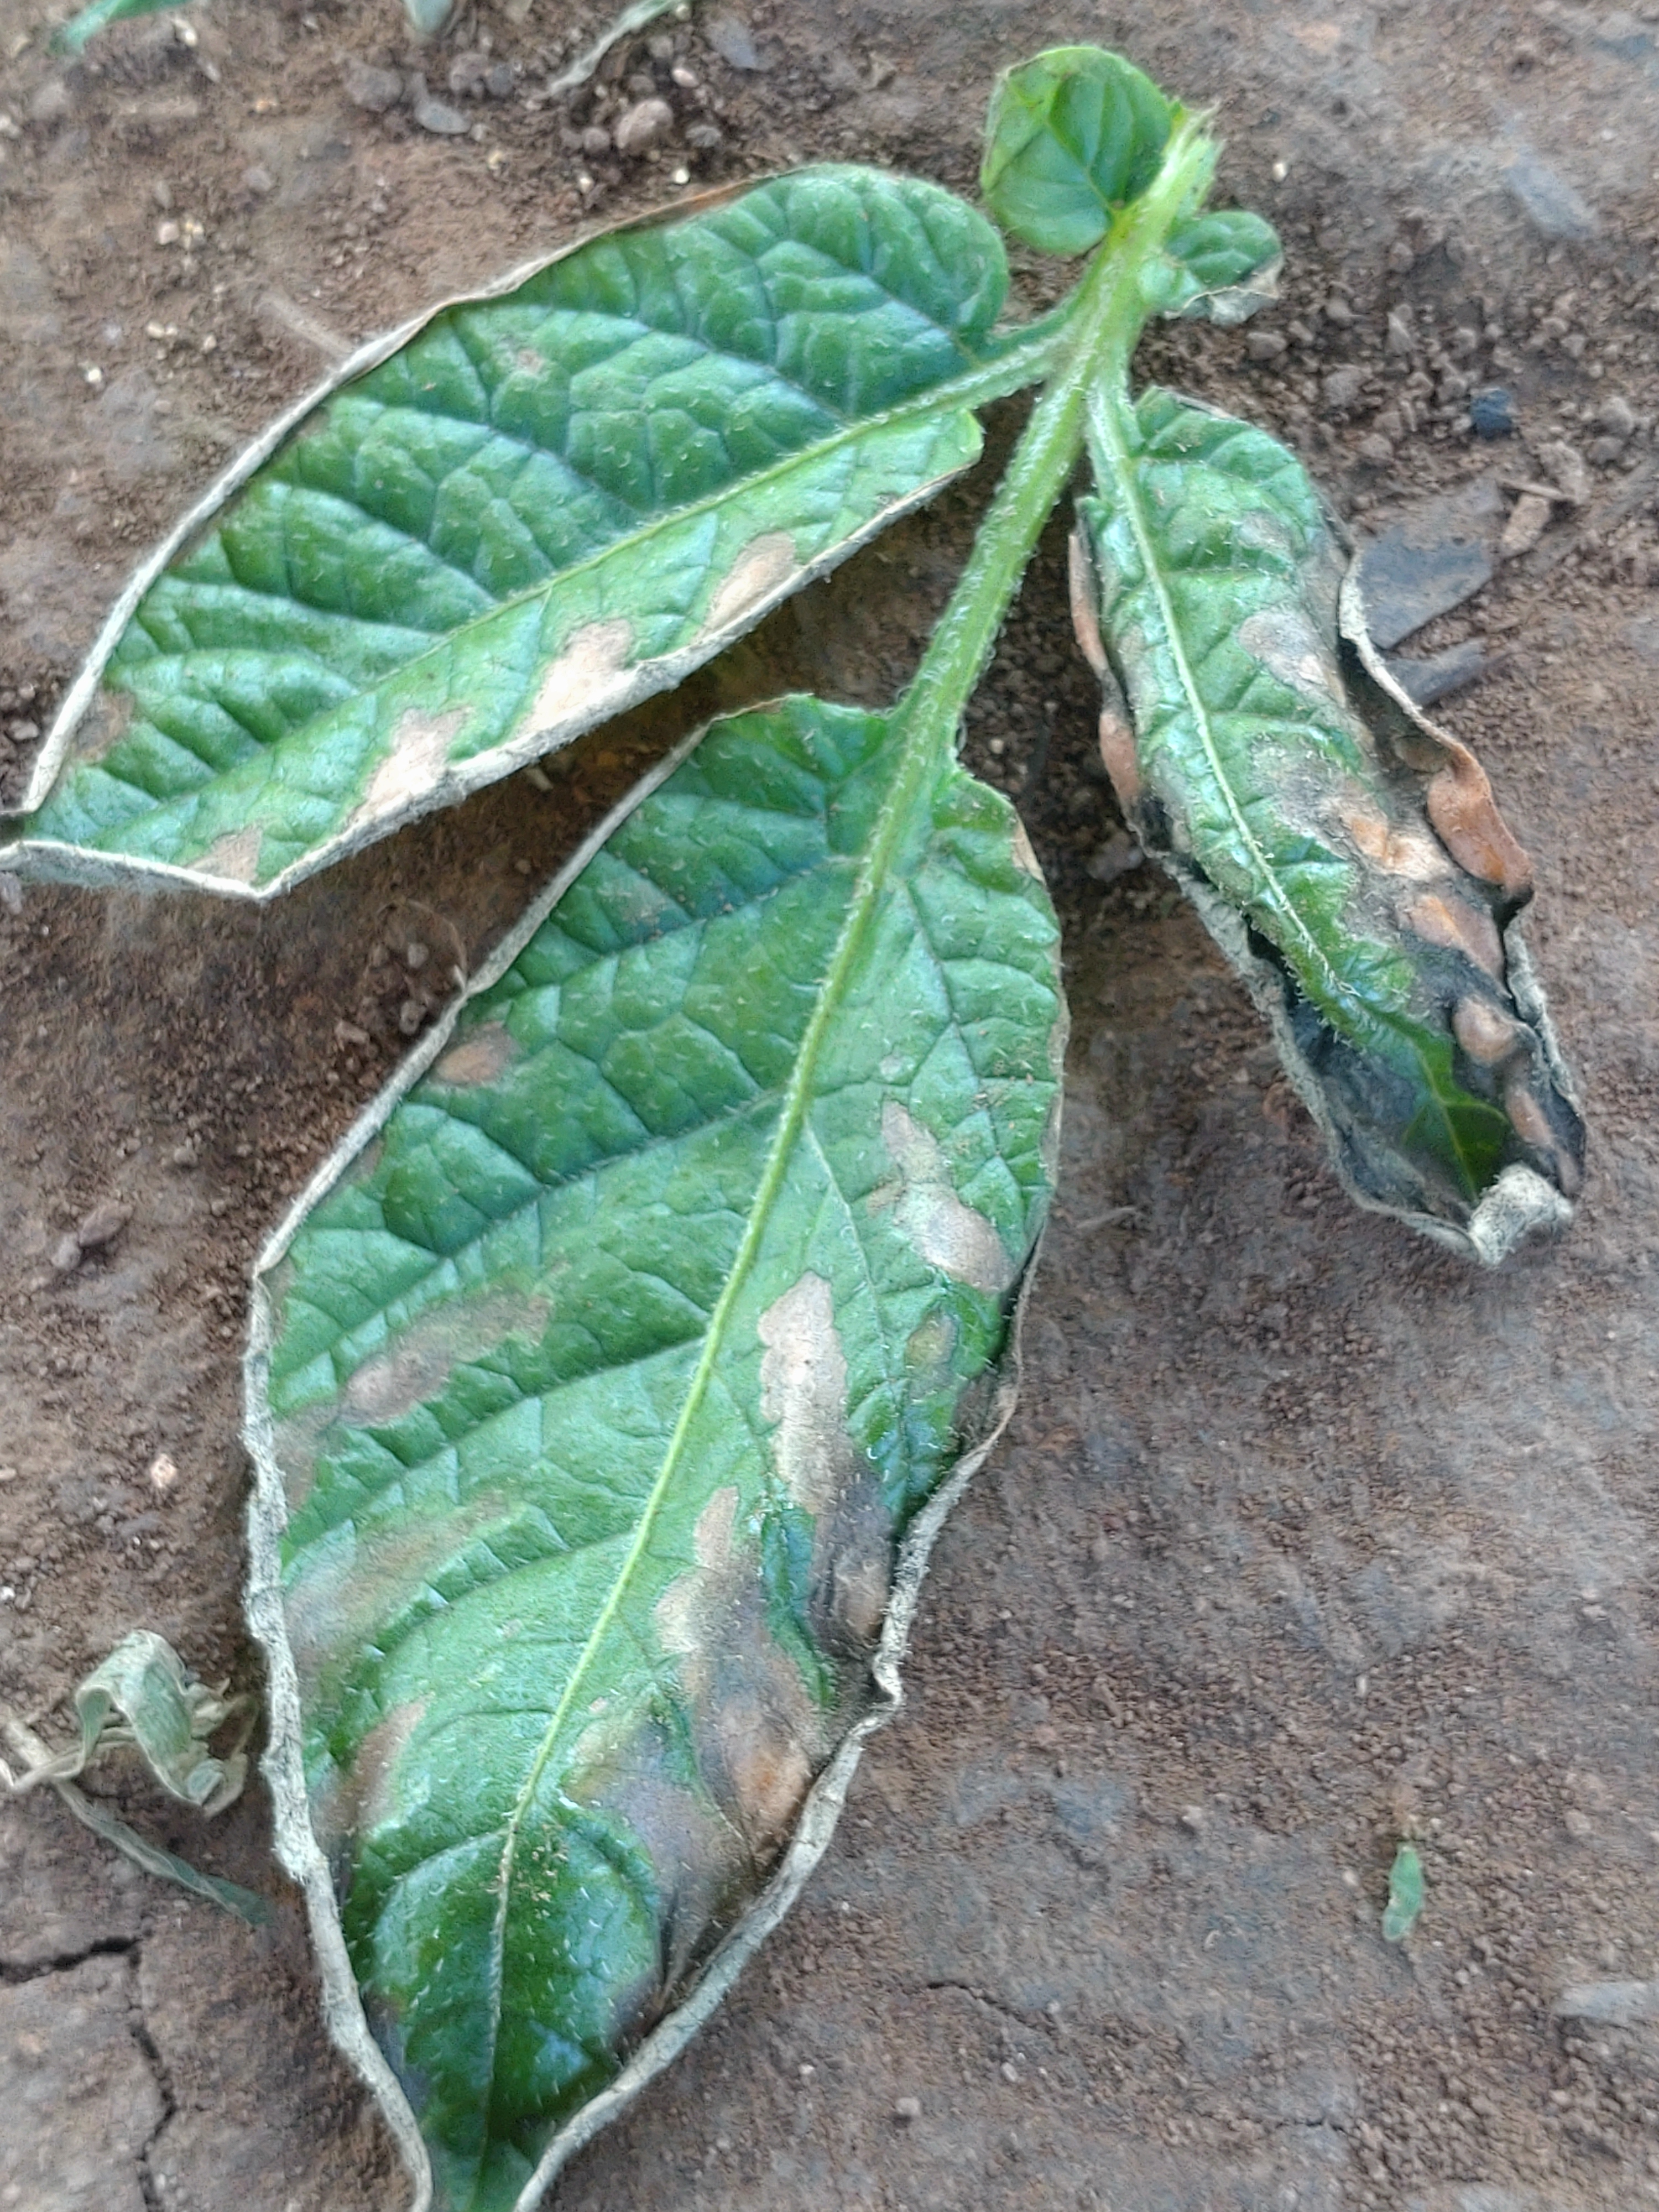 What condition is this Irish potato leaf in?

early blight
